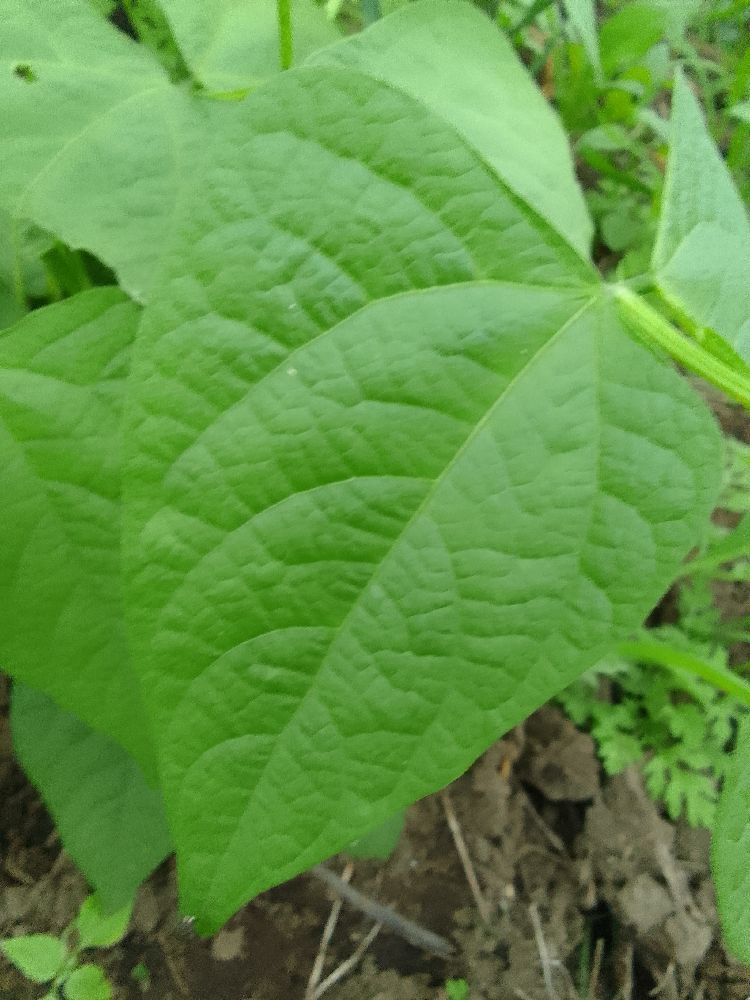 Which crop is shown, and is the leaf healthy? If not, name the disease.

common bean, healthy
